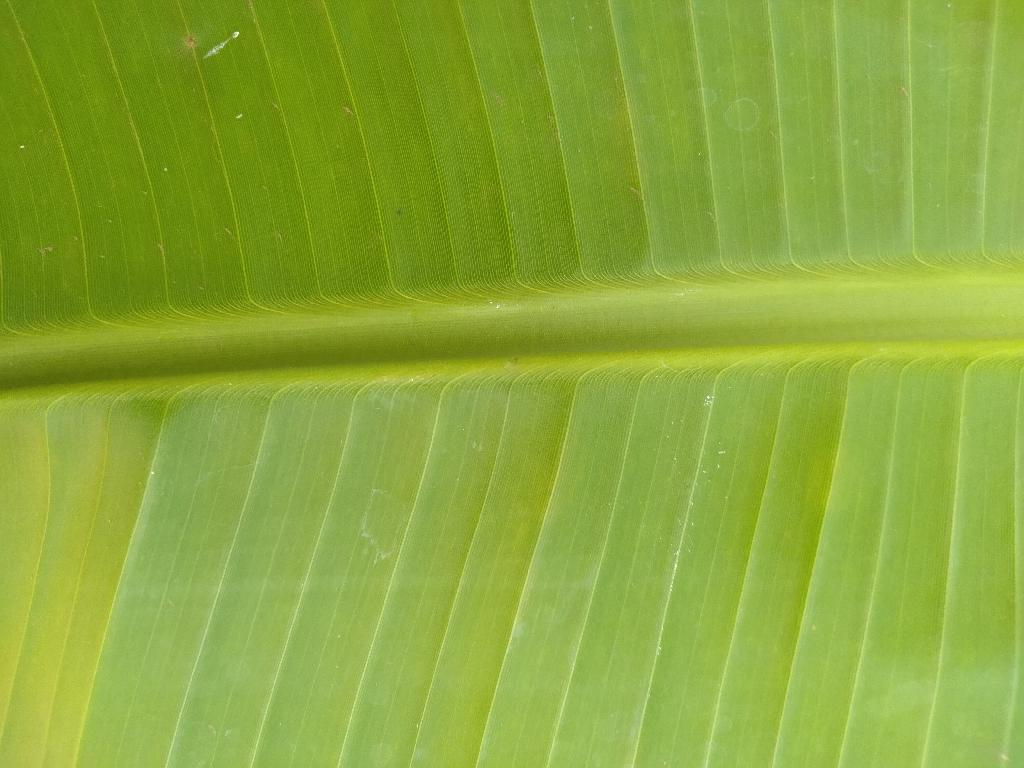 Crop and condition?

banana, healthy
